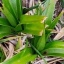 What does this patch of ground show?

grass
